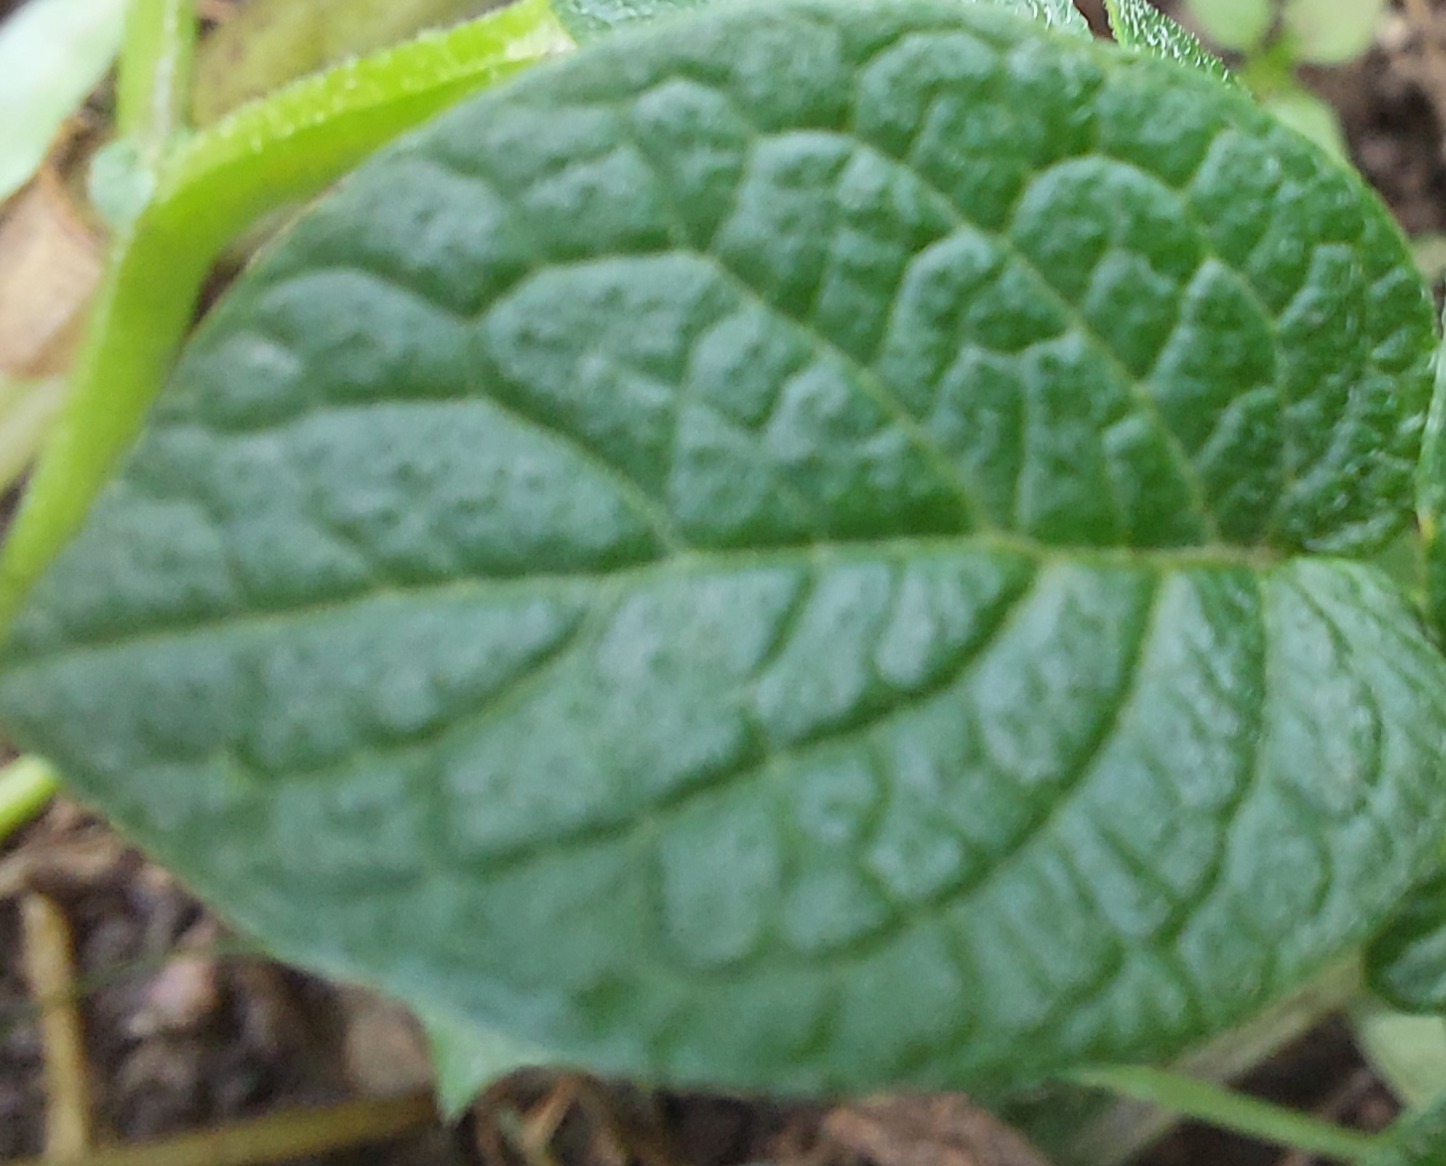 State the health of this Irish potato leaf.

healthy
